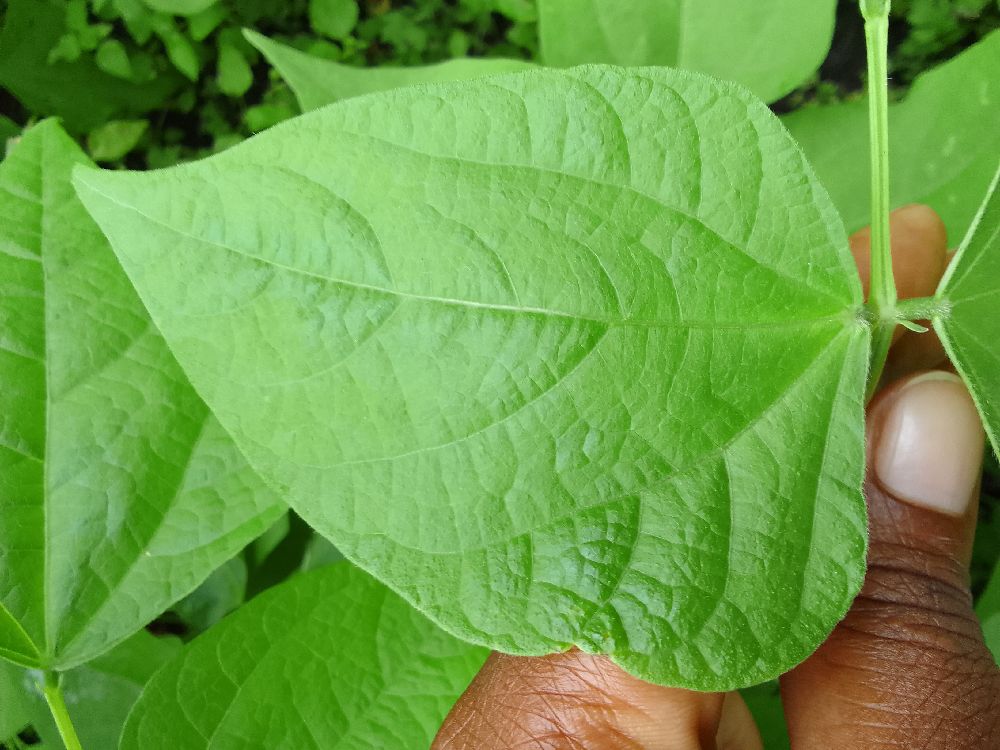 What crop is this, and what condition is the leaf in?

common bean, healthy
